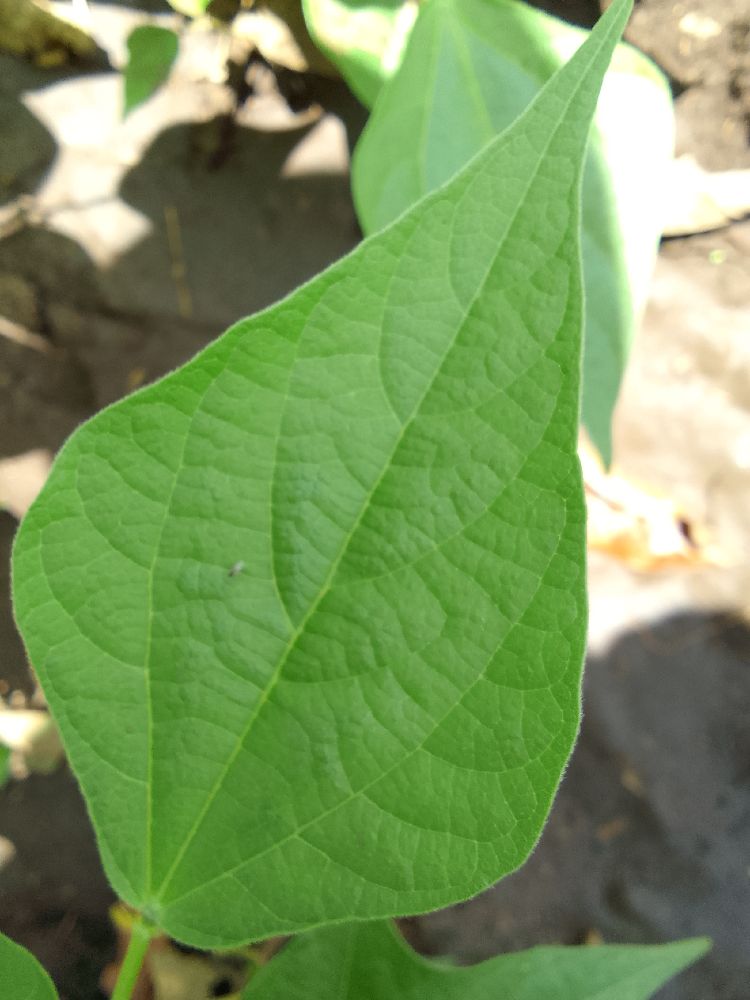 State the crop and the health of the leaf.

common bean, healthy
